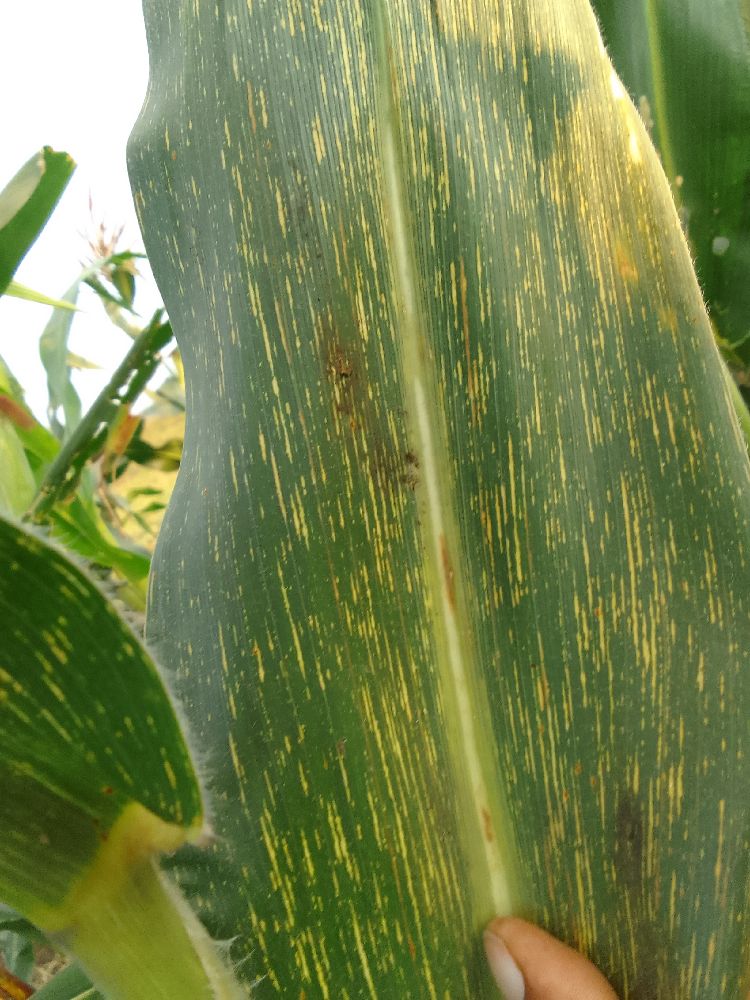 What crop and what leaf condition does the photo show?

maize, maize streak virus
